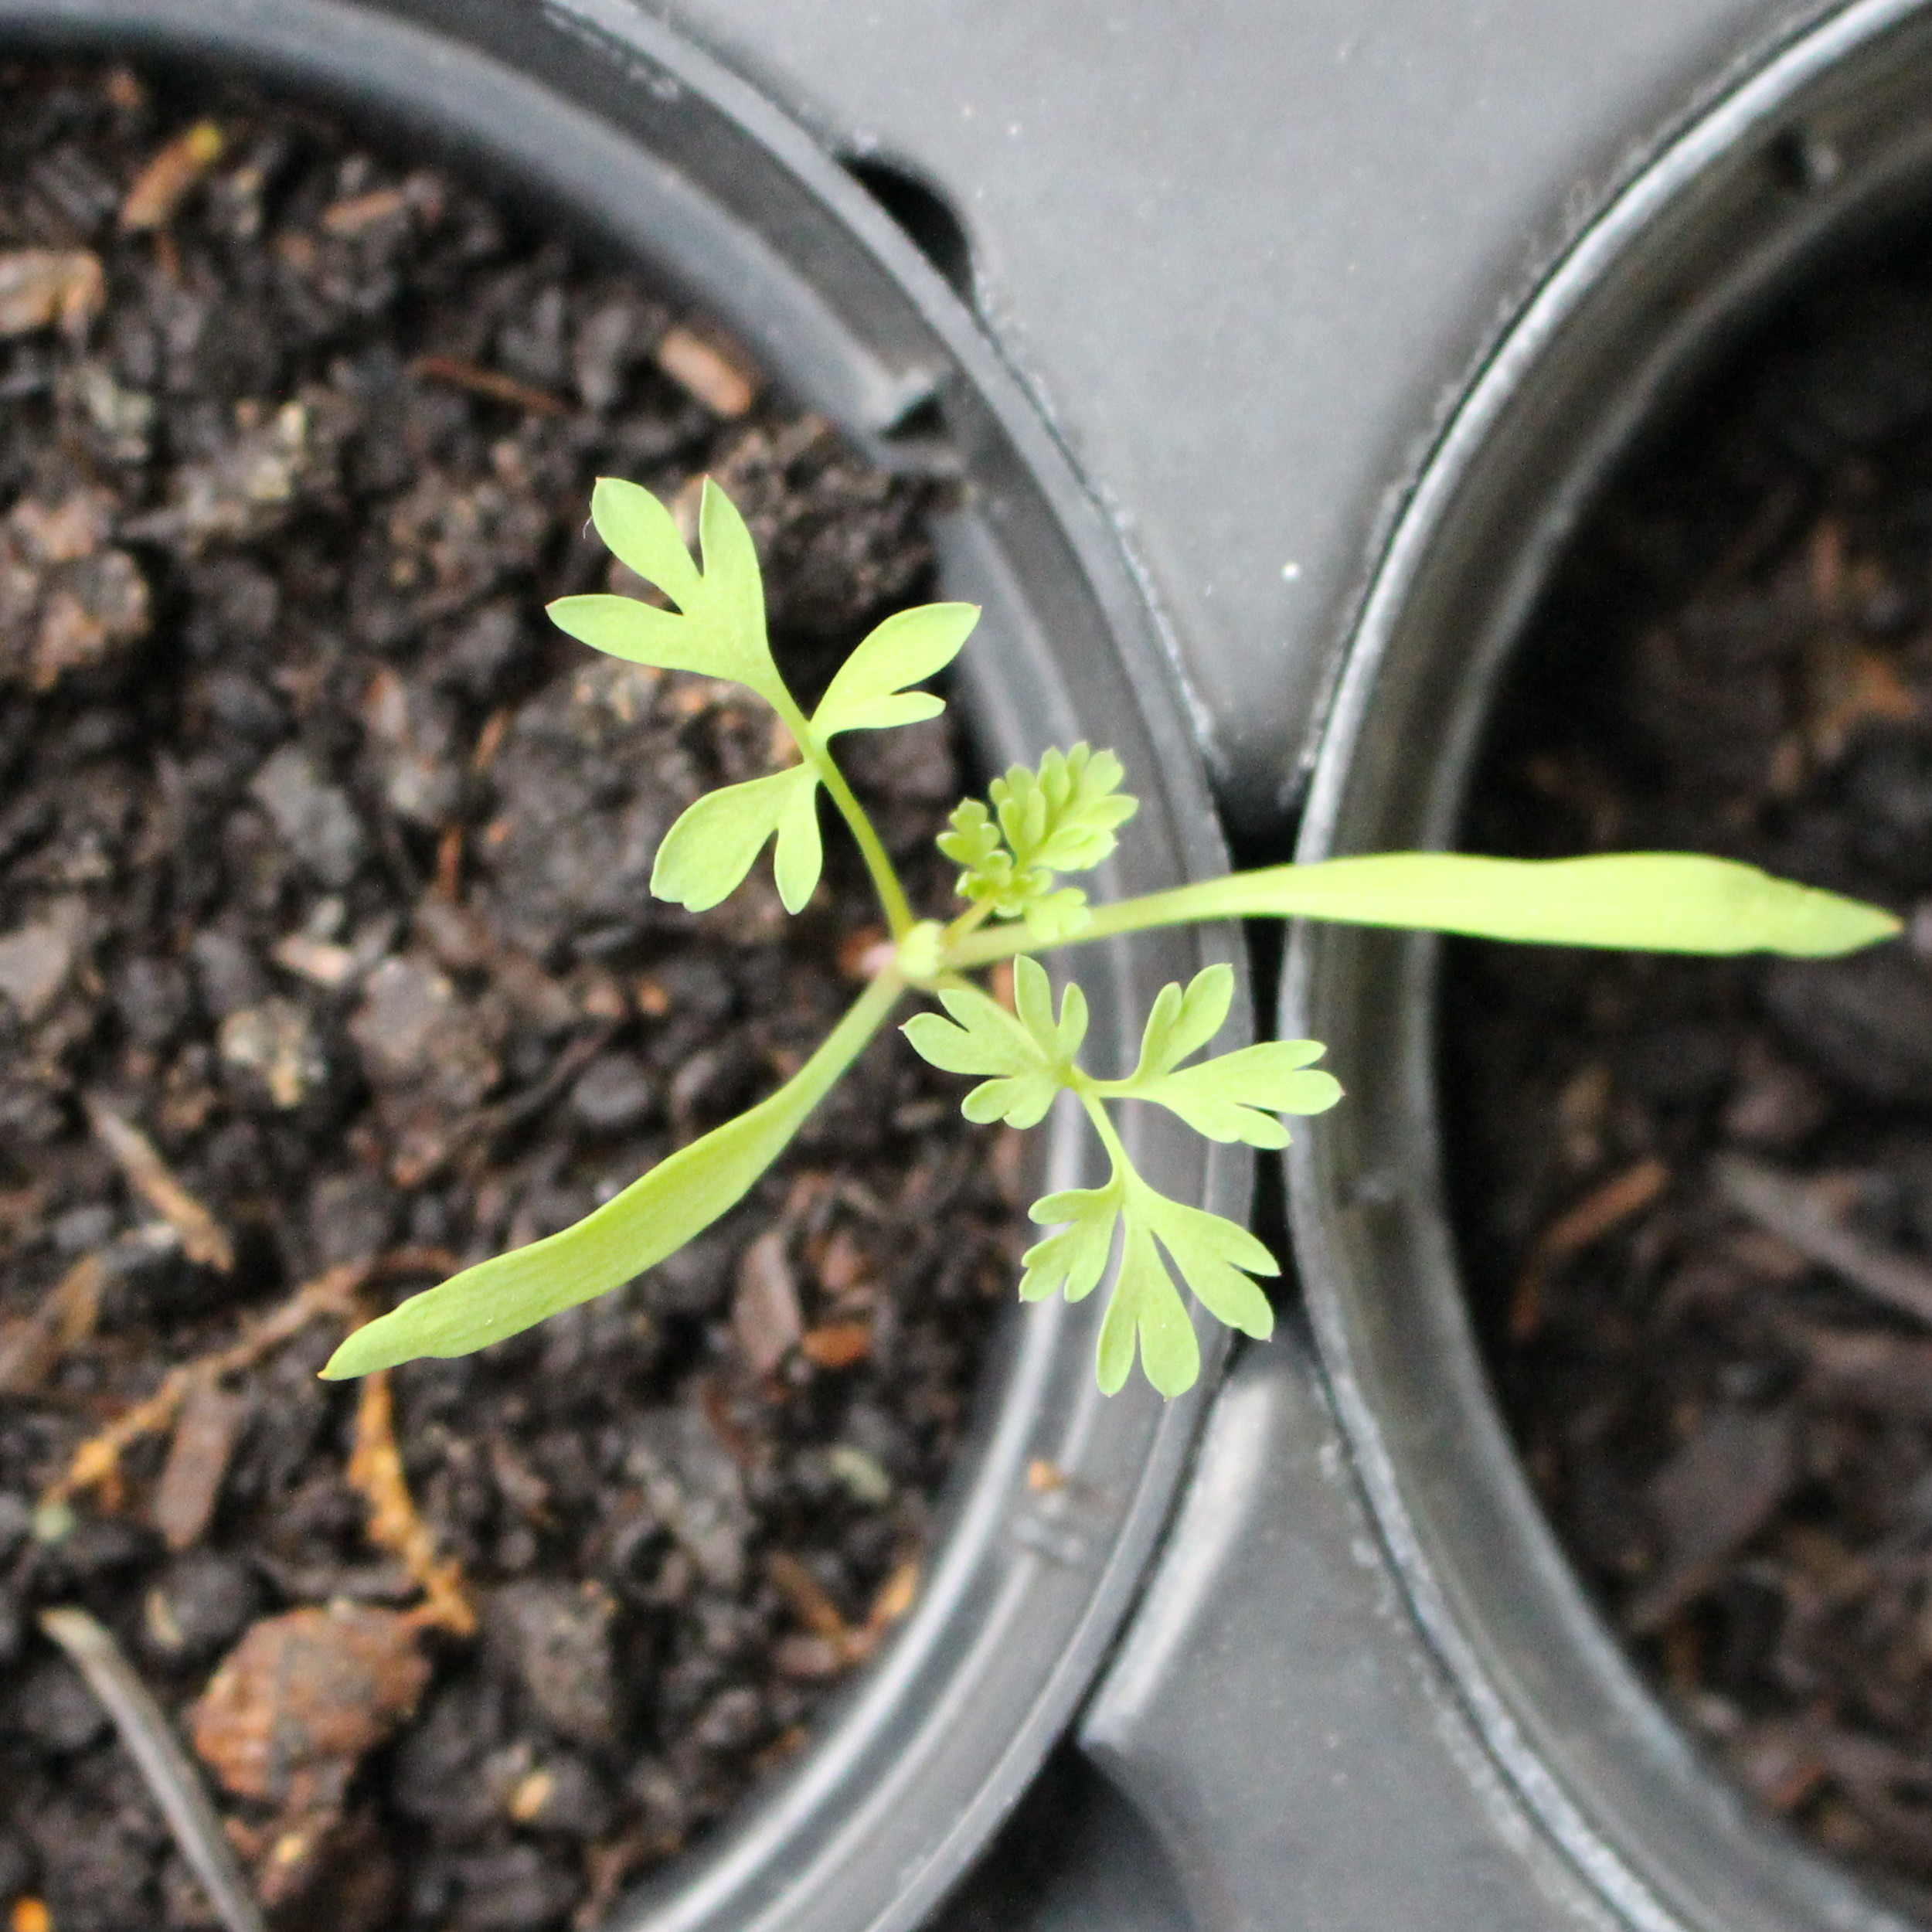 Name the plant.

Fumaria officinalis
